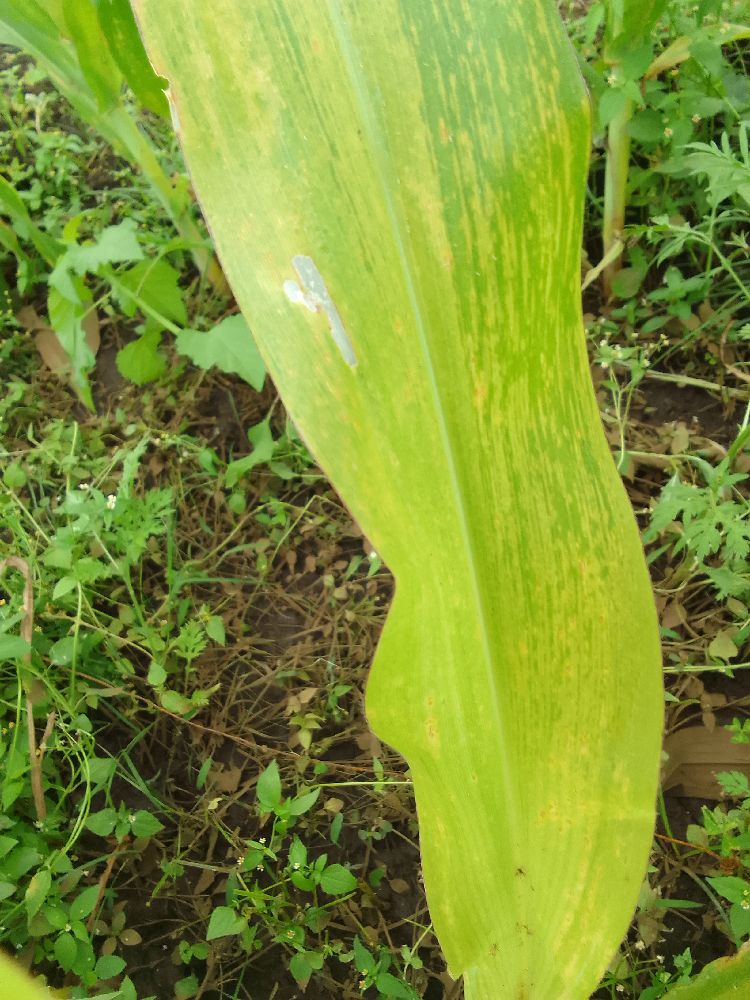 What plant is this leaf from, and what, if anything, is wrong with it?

maize, maize lethal necrosis
